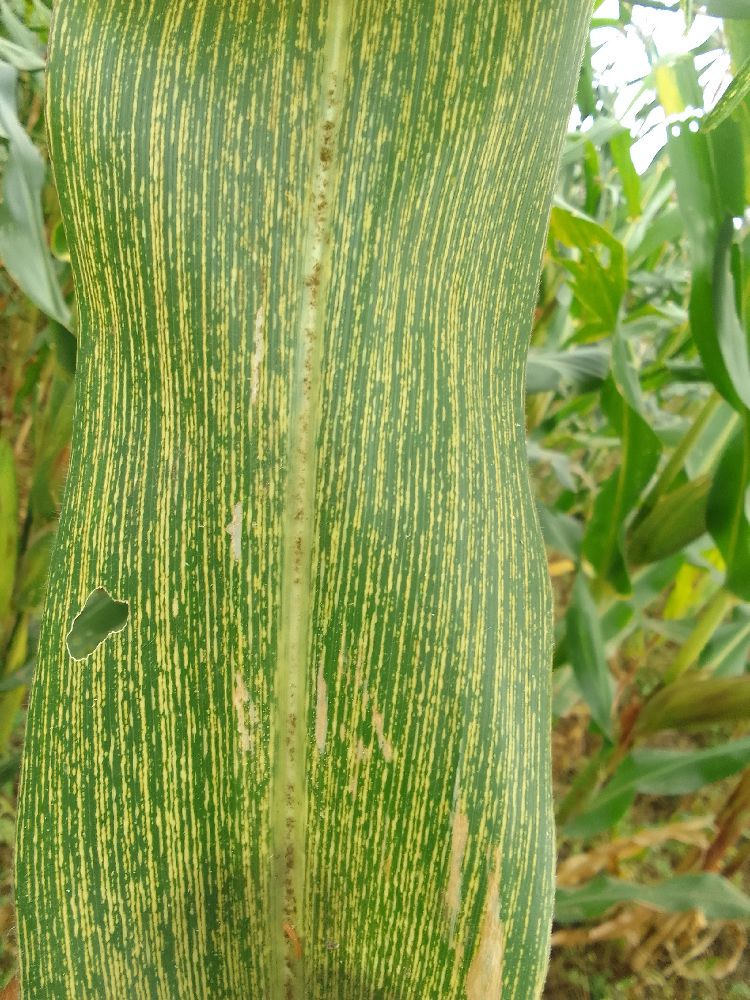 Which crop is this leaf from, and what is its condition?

maize, maize streak virus
